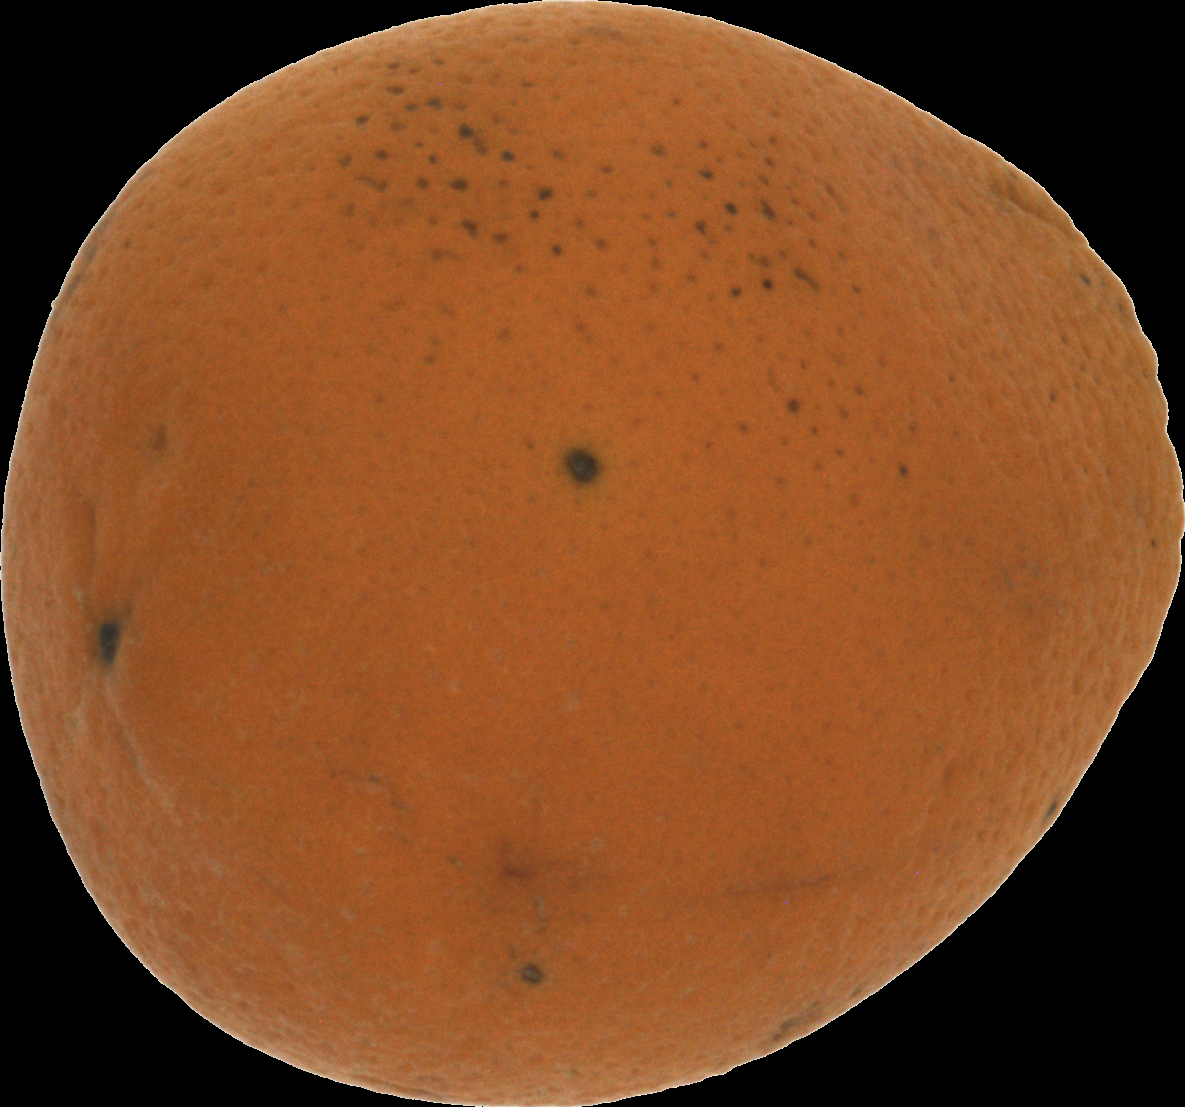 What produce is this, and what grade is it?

orange, bad
